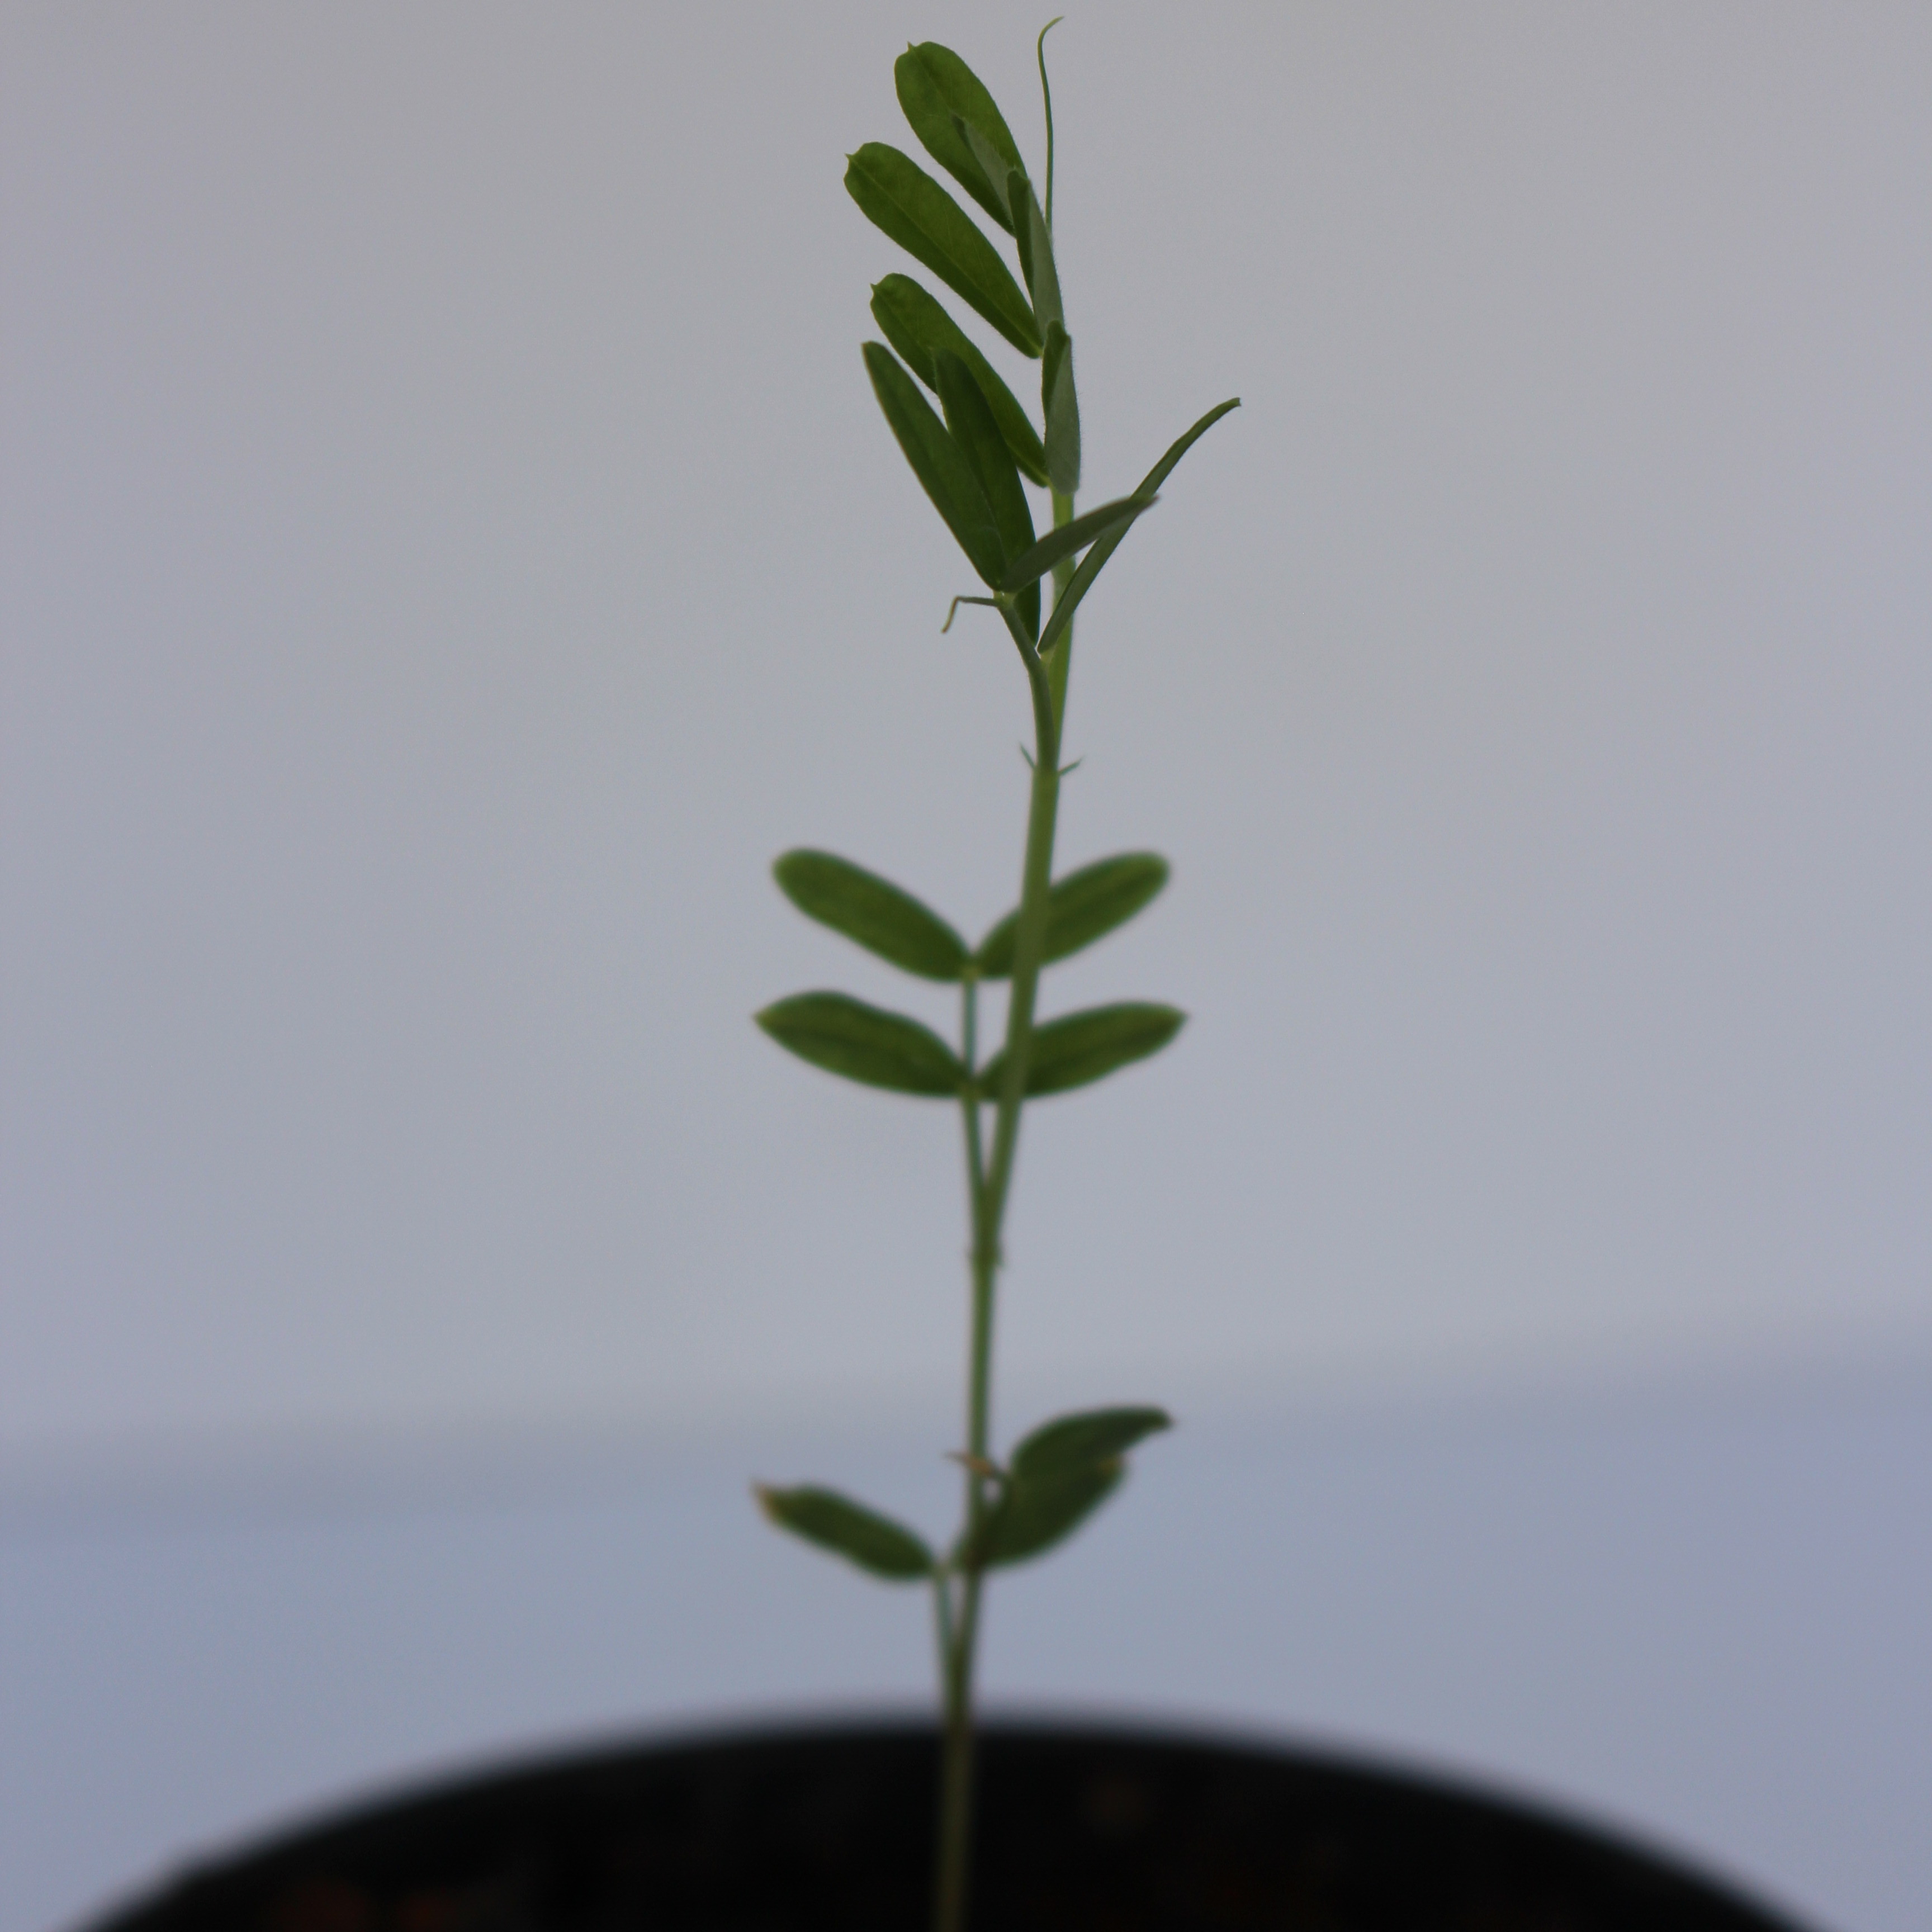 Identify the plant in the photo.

Vicia sativa
